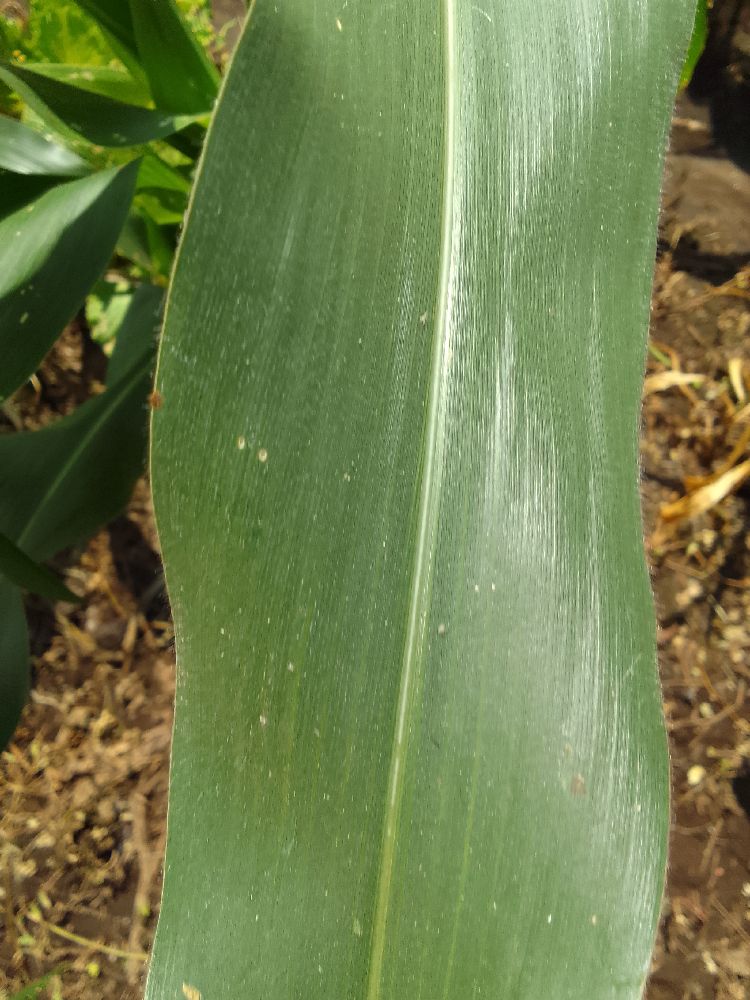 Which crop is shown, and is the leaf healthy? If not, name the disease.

maize, healthy
